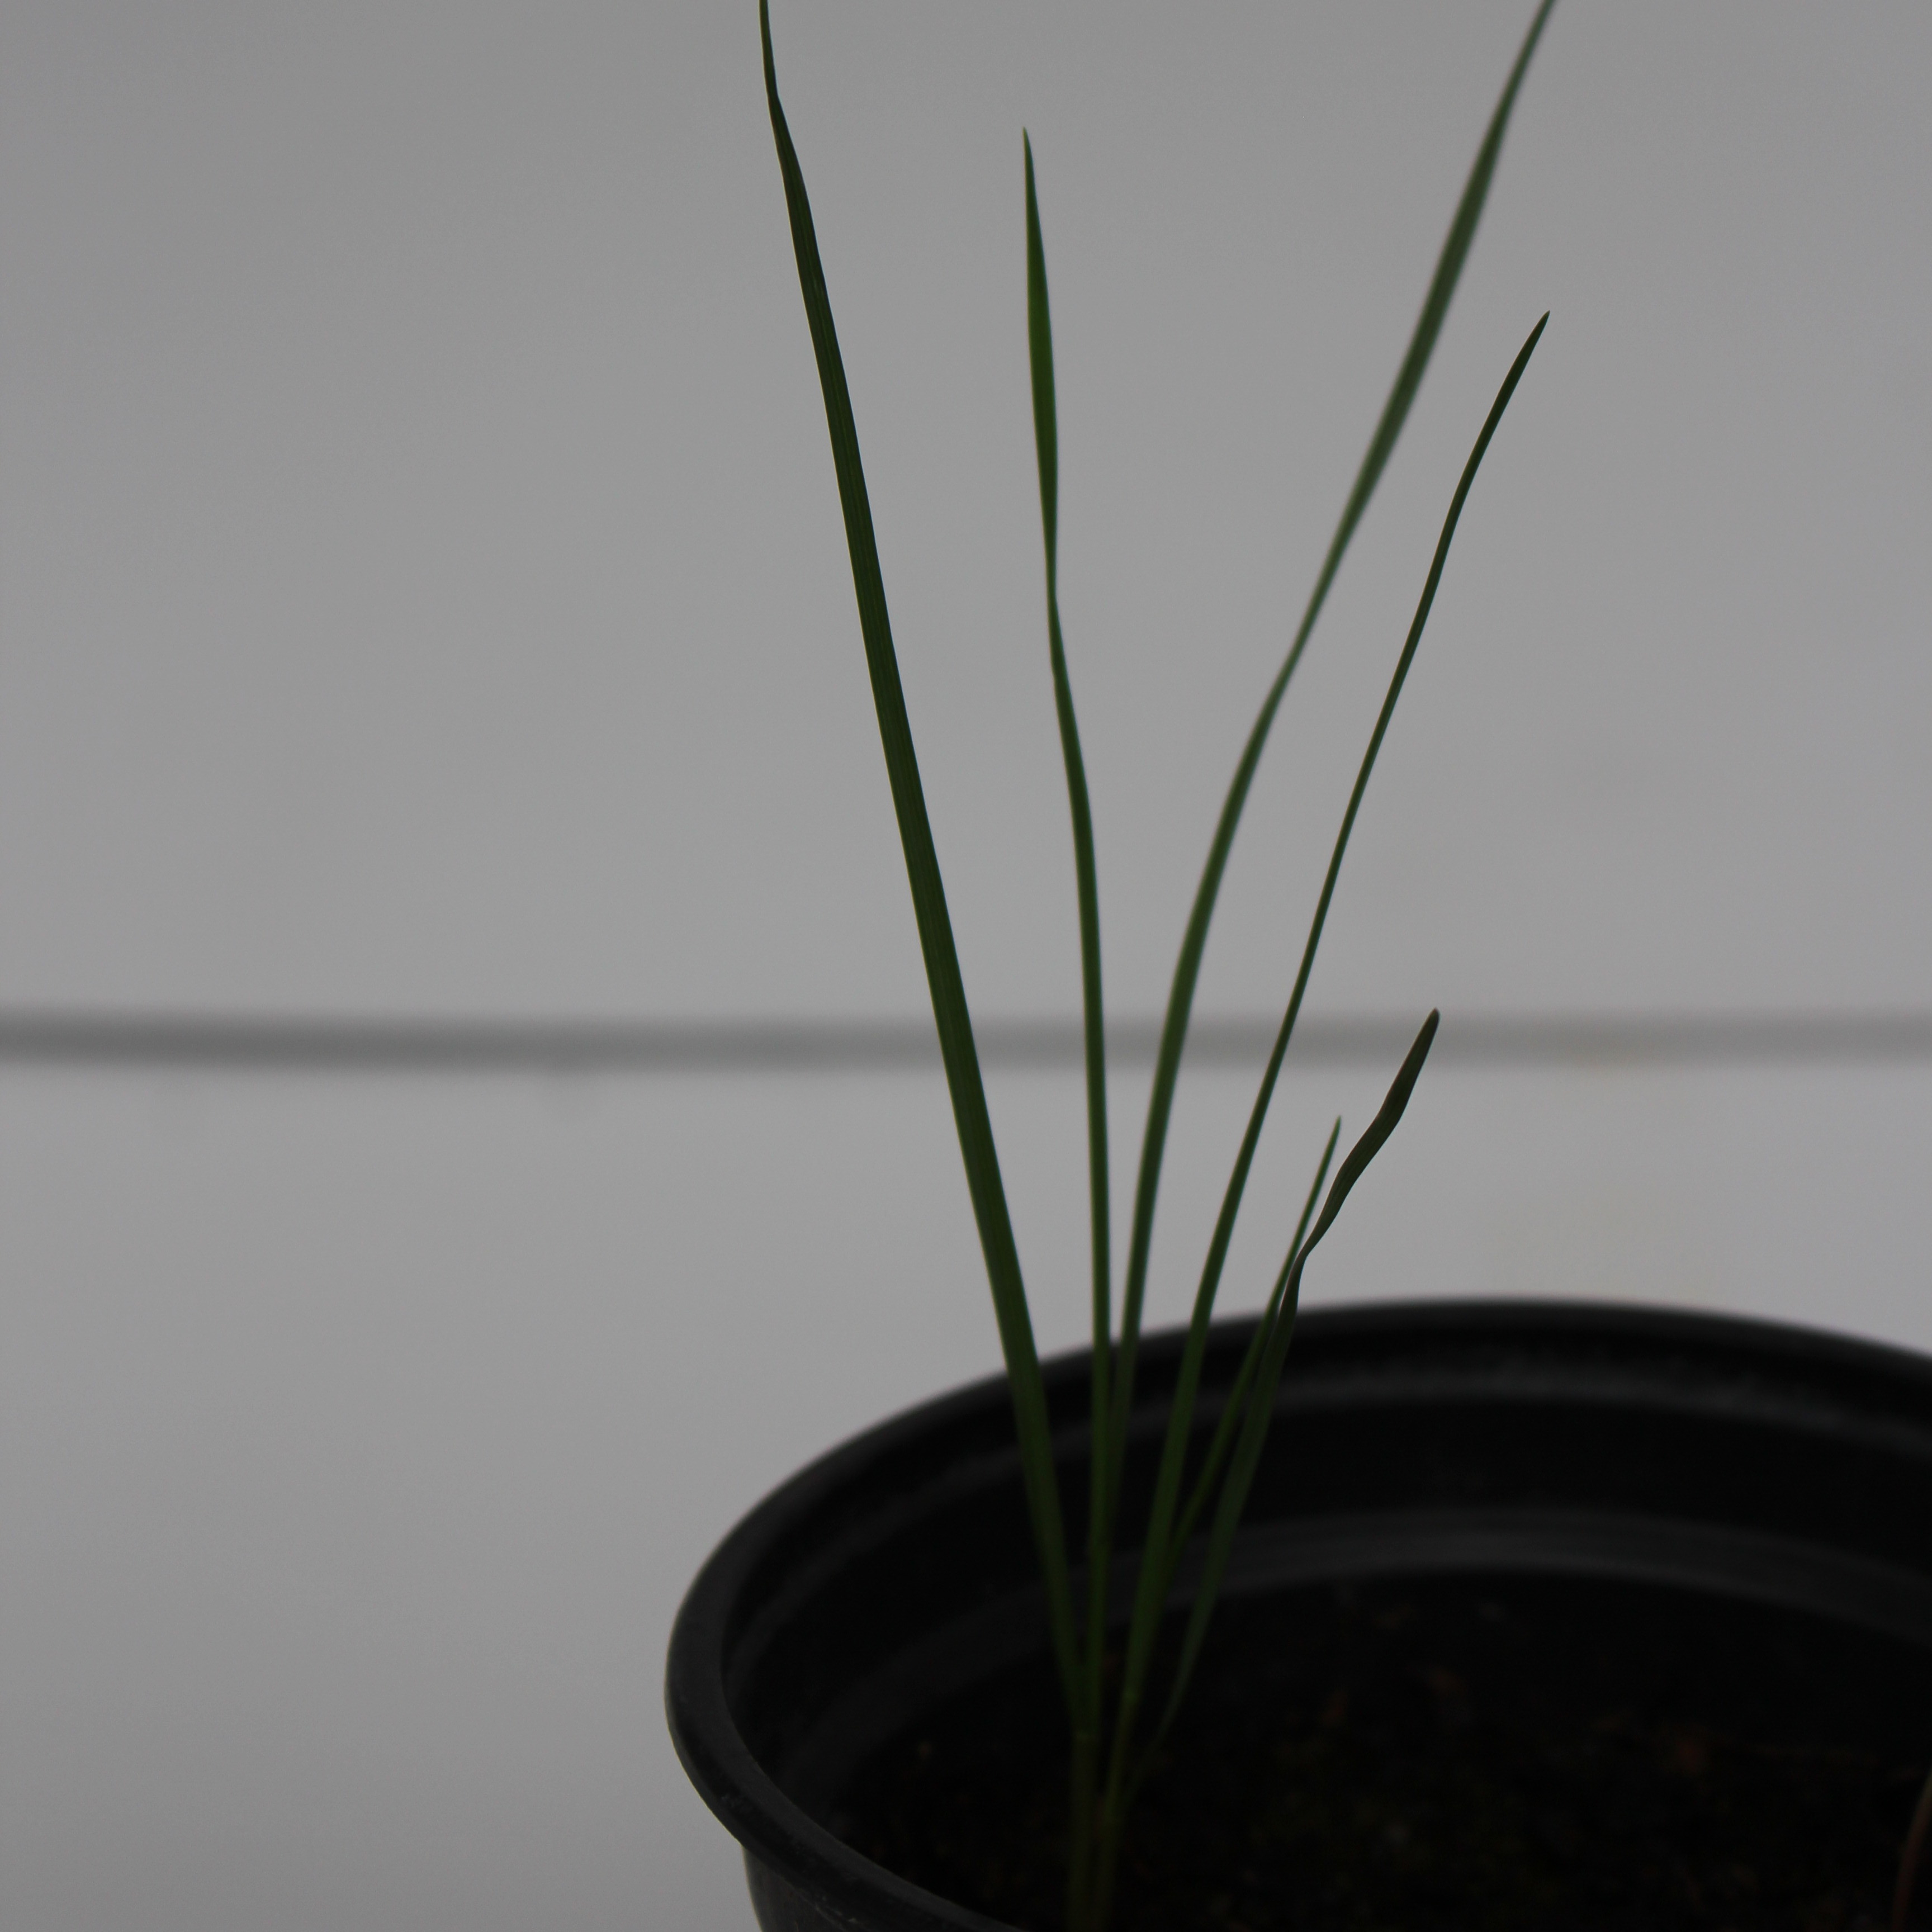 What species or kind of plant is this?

Lolium multiflorum
